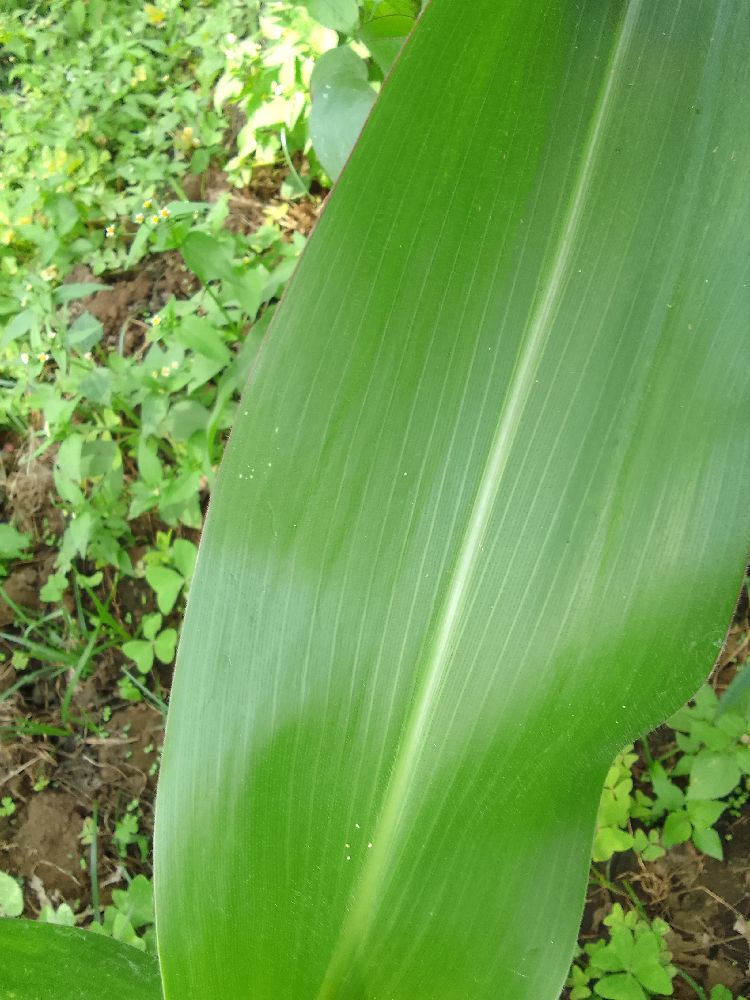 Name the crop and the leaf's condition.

maize, healthy
